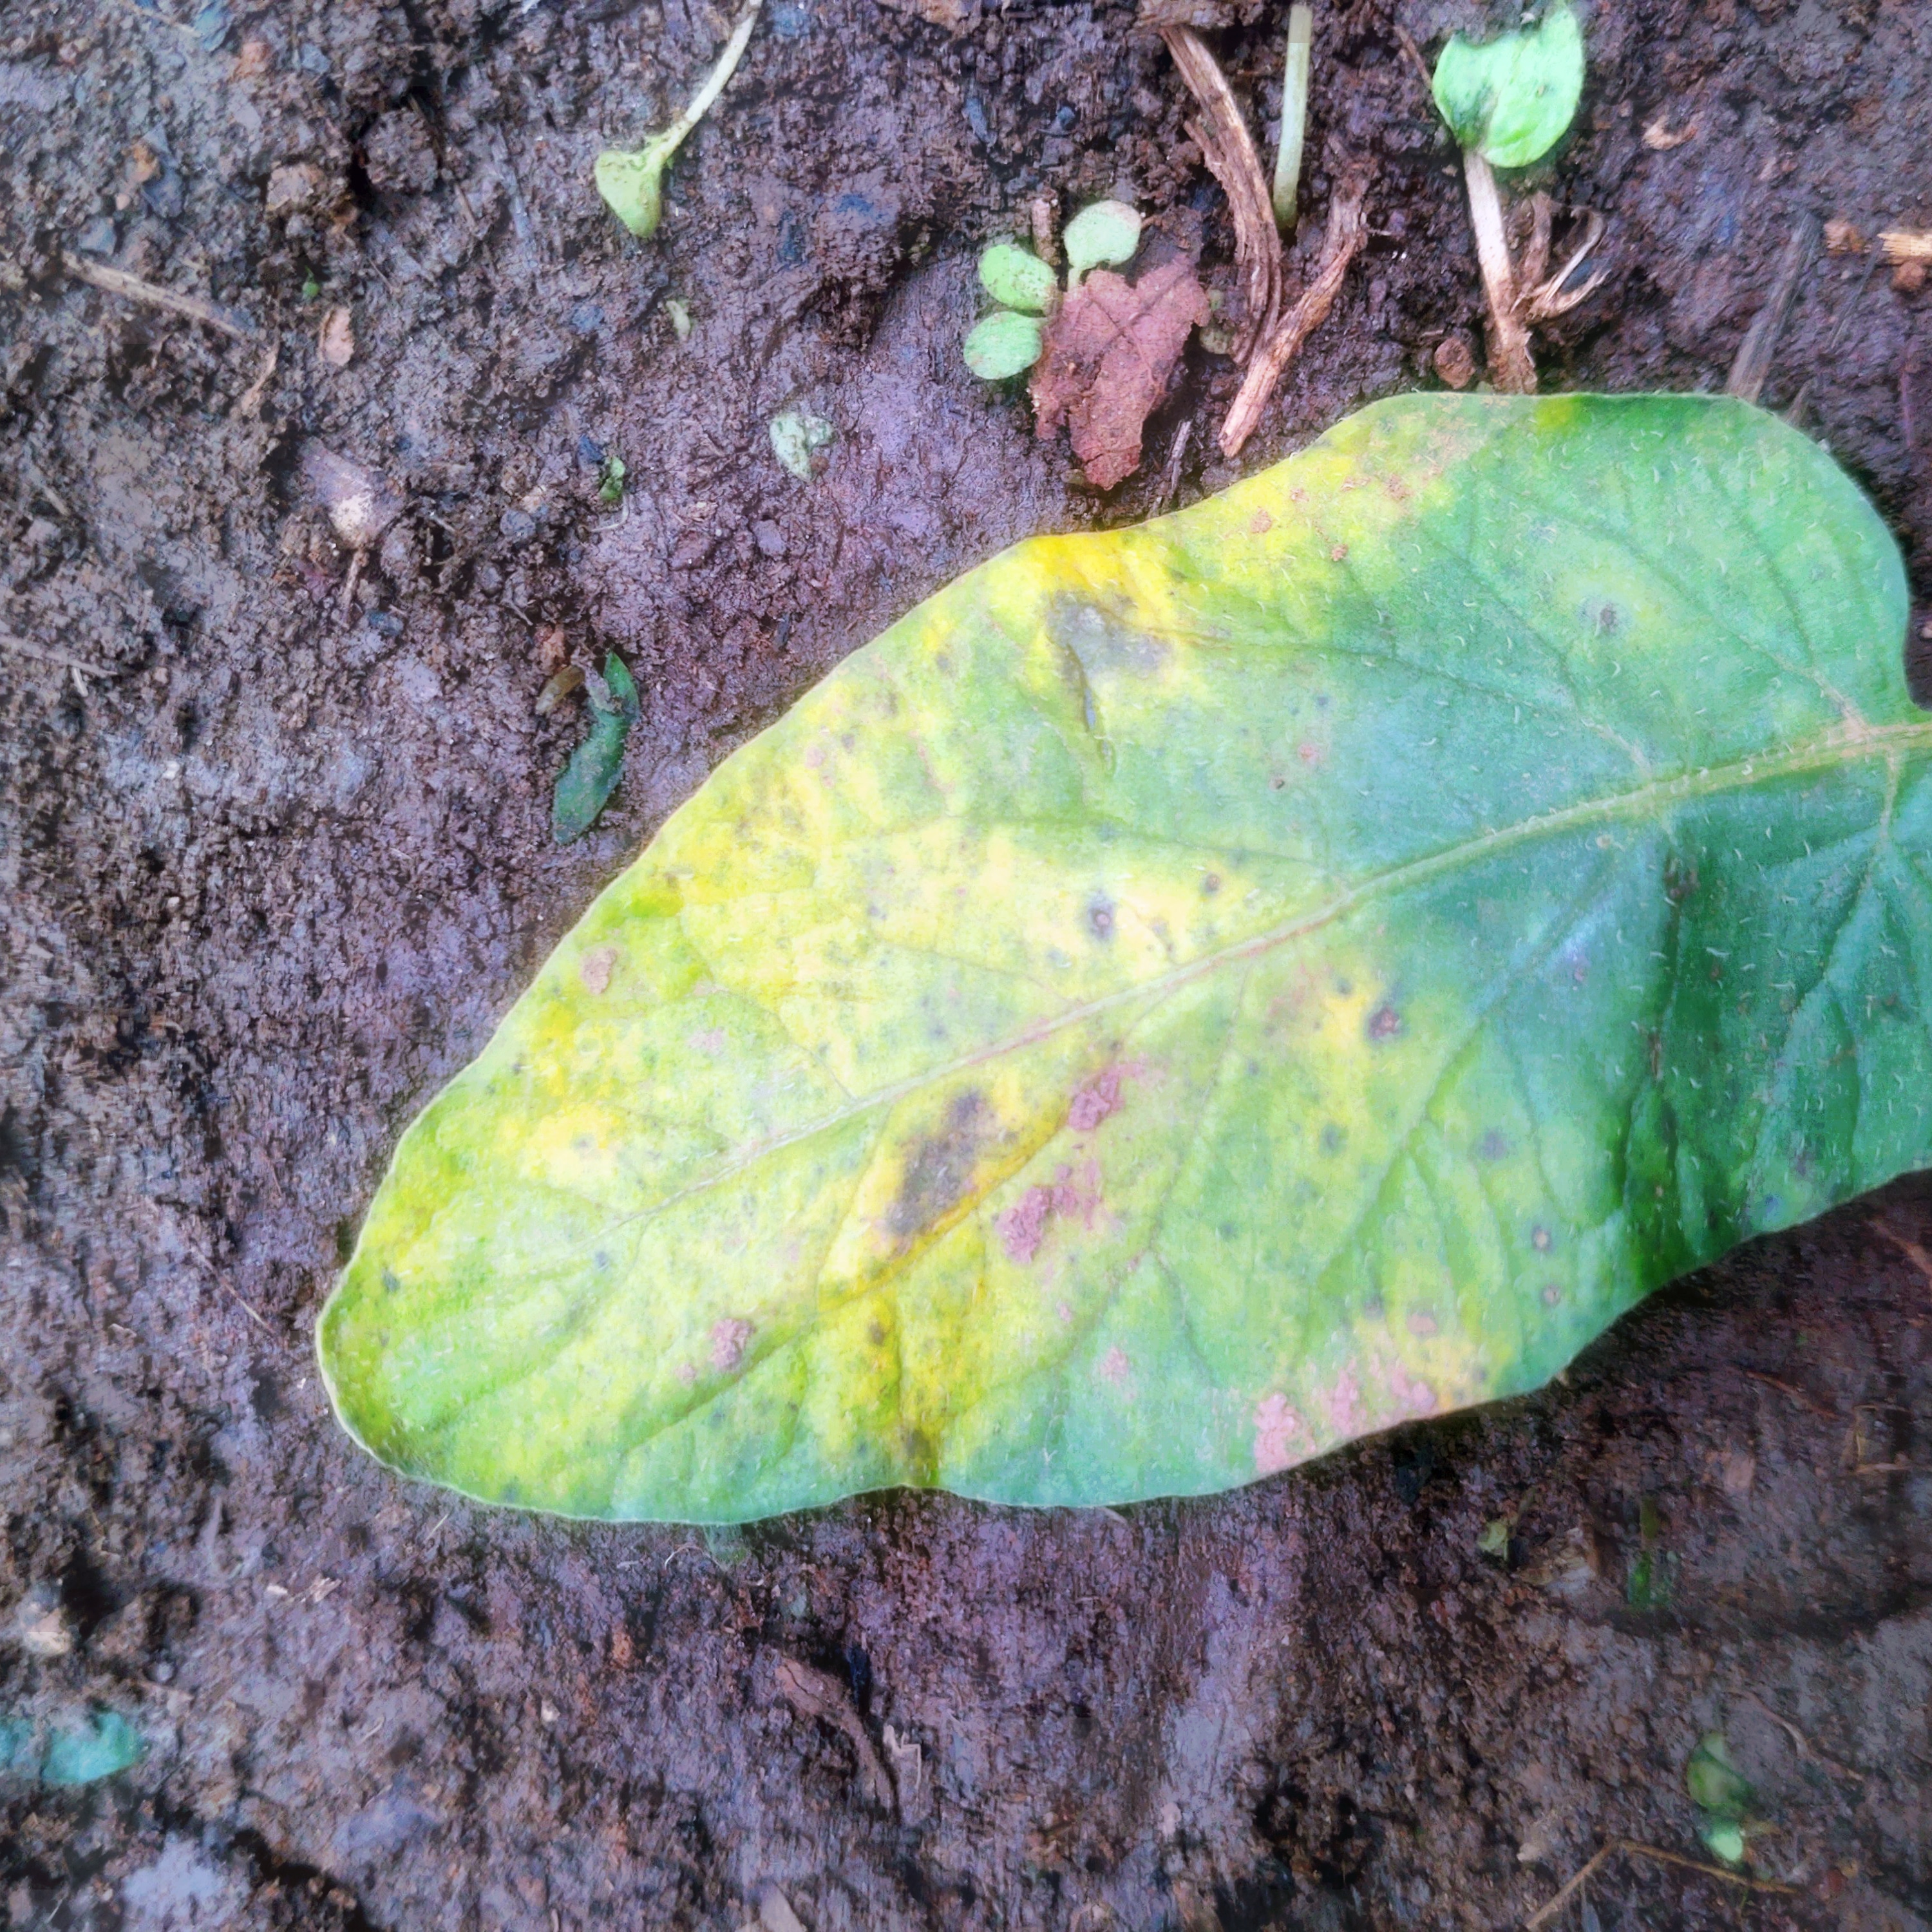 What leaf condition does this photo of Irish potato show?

late blight
